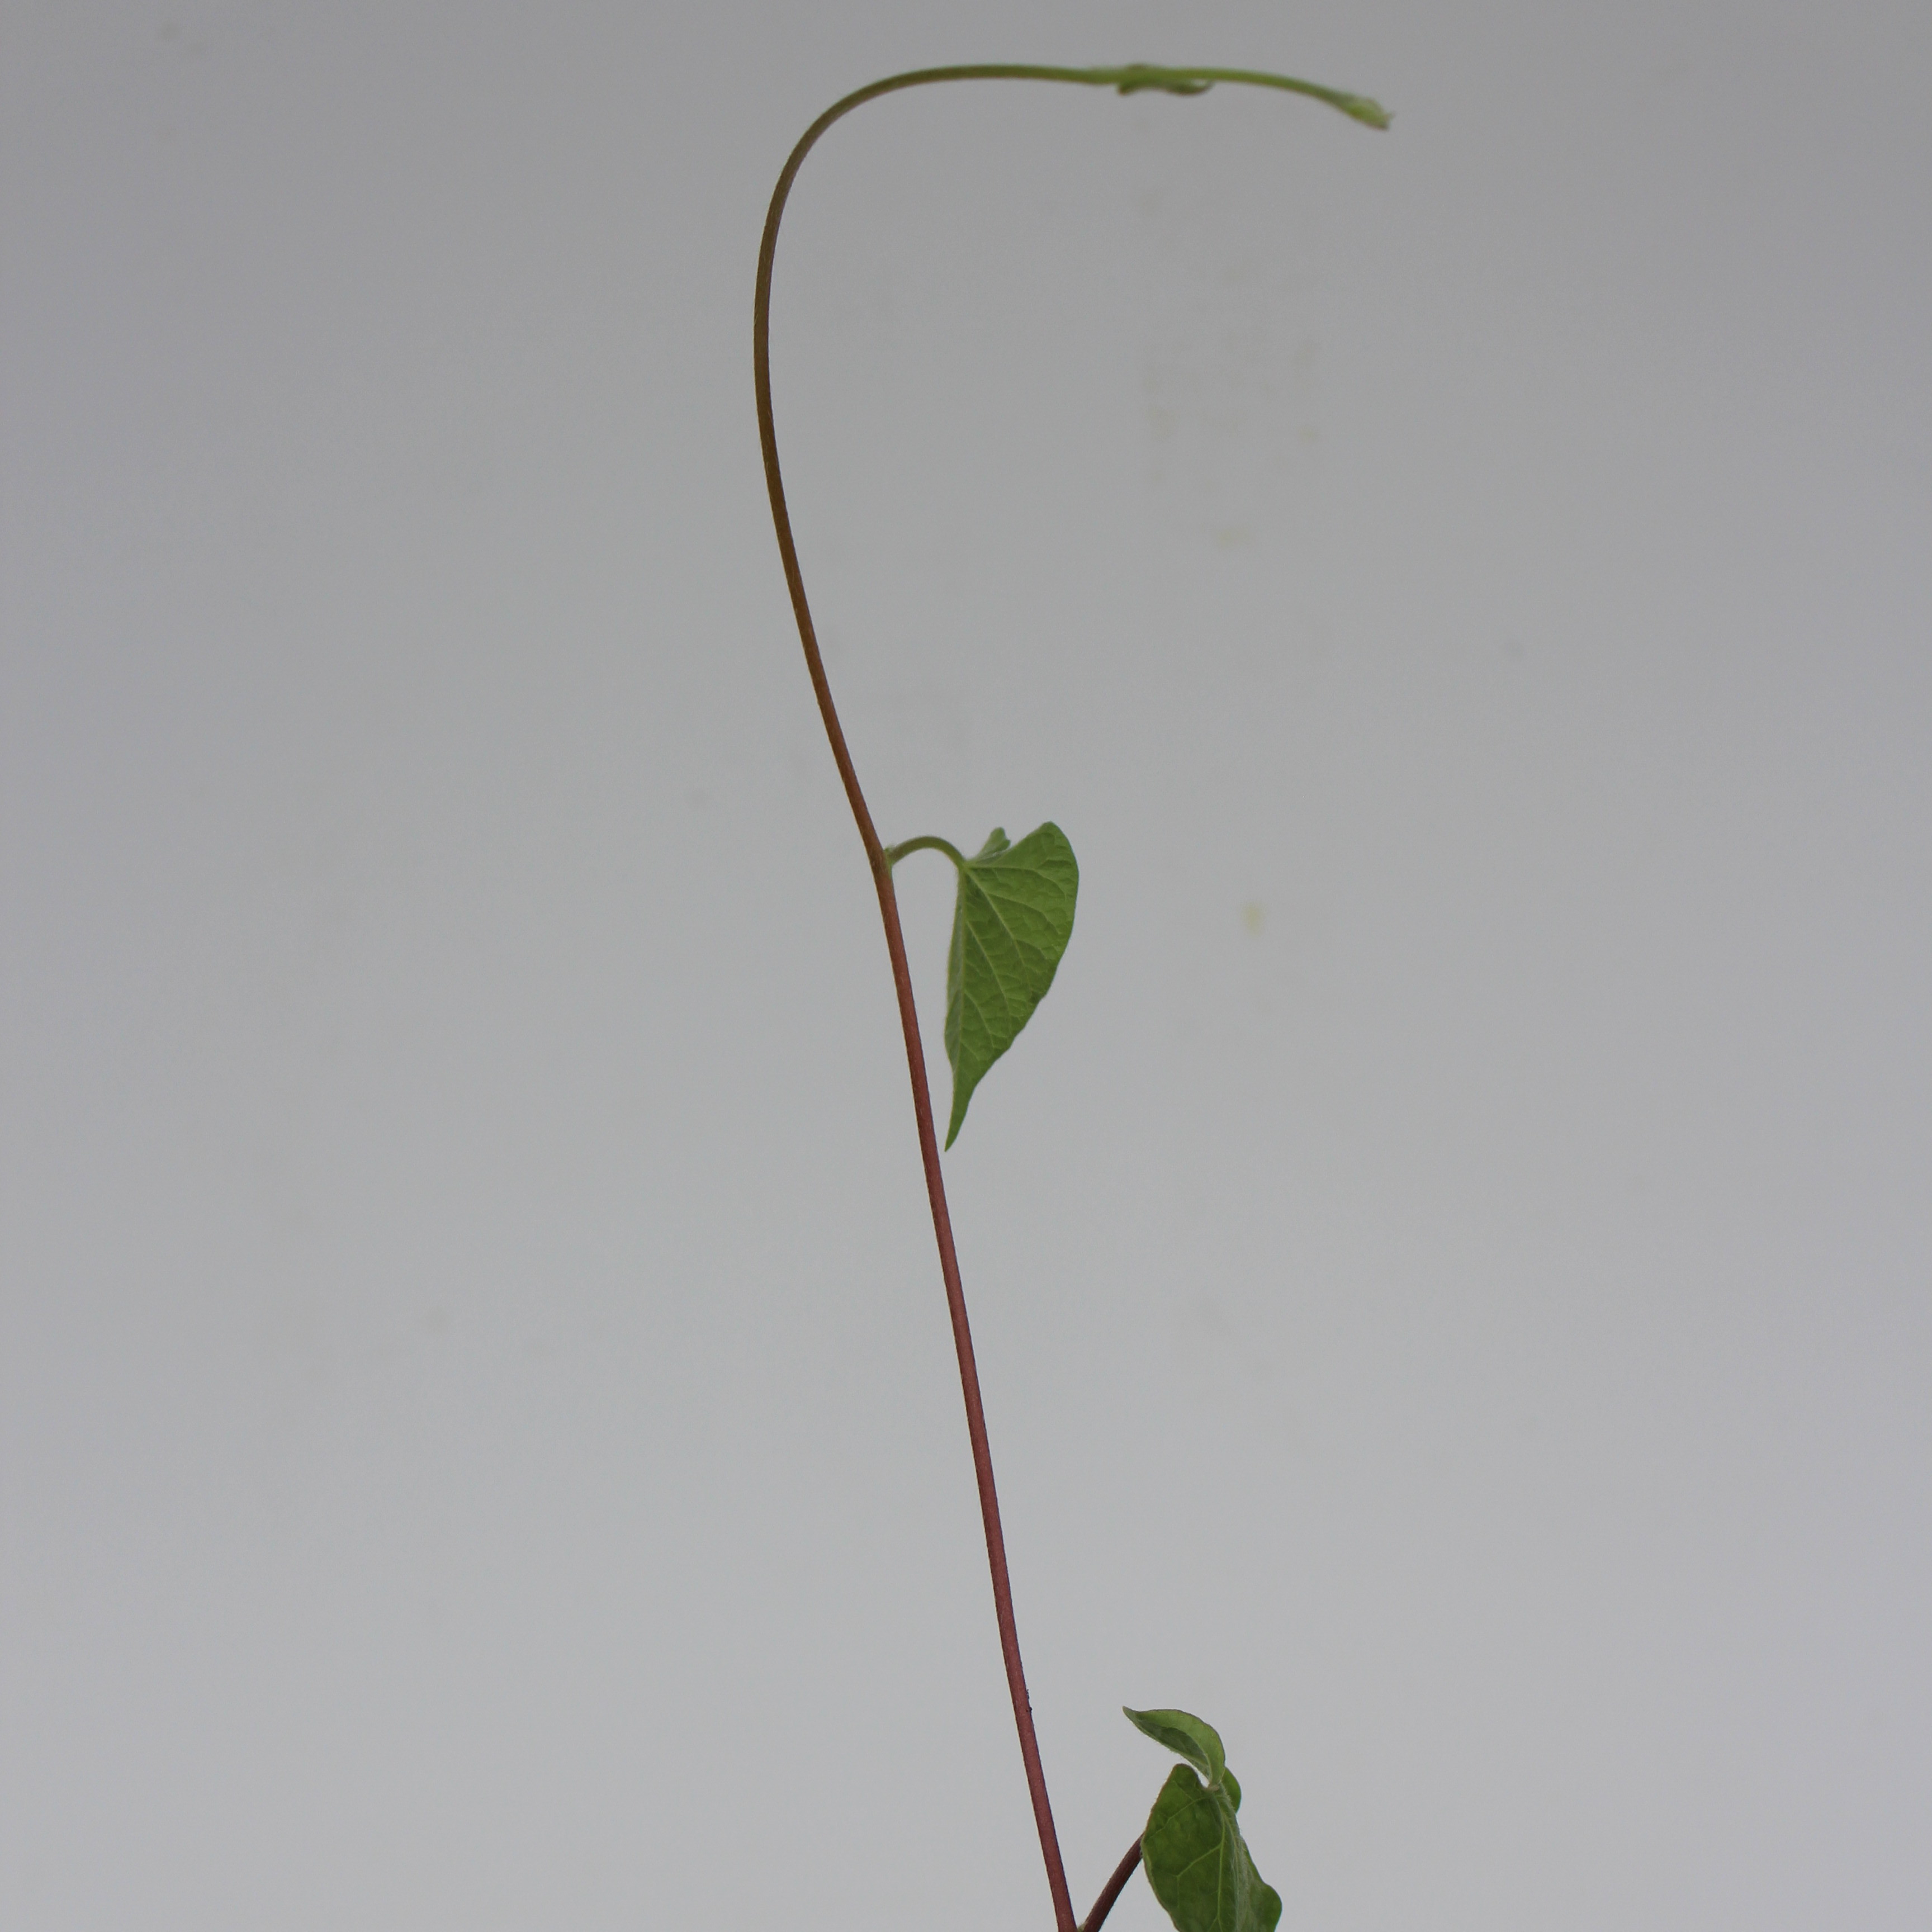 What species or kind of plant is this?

Convolvulus arvensis
